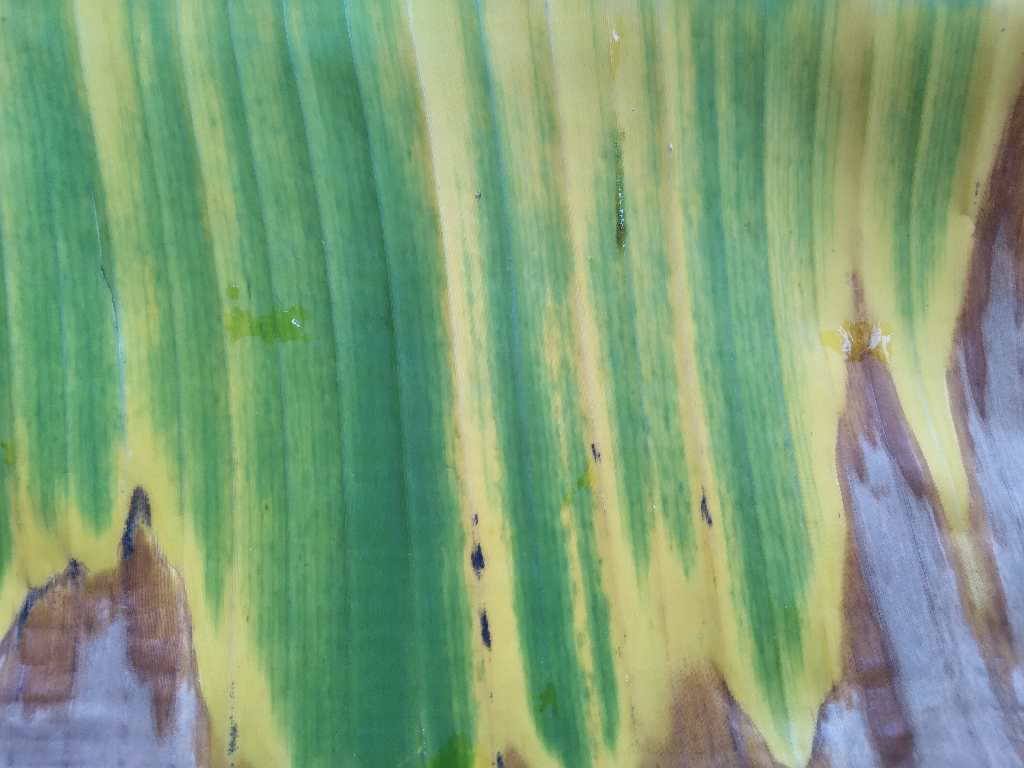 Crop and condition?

banana, fusarium wilt race 1
